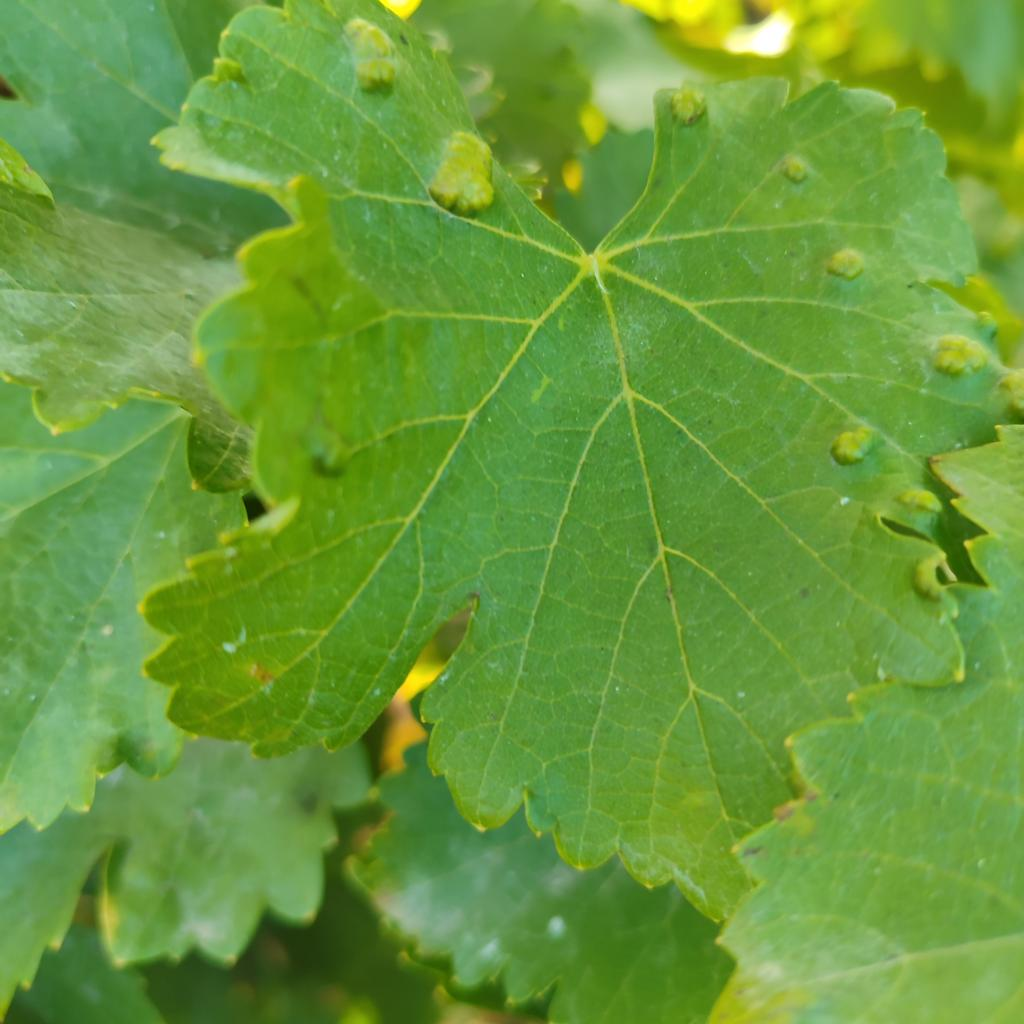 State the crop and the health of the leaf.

grapevine, erineum mite
